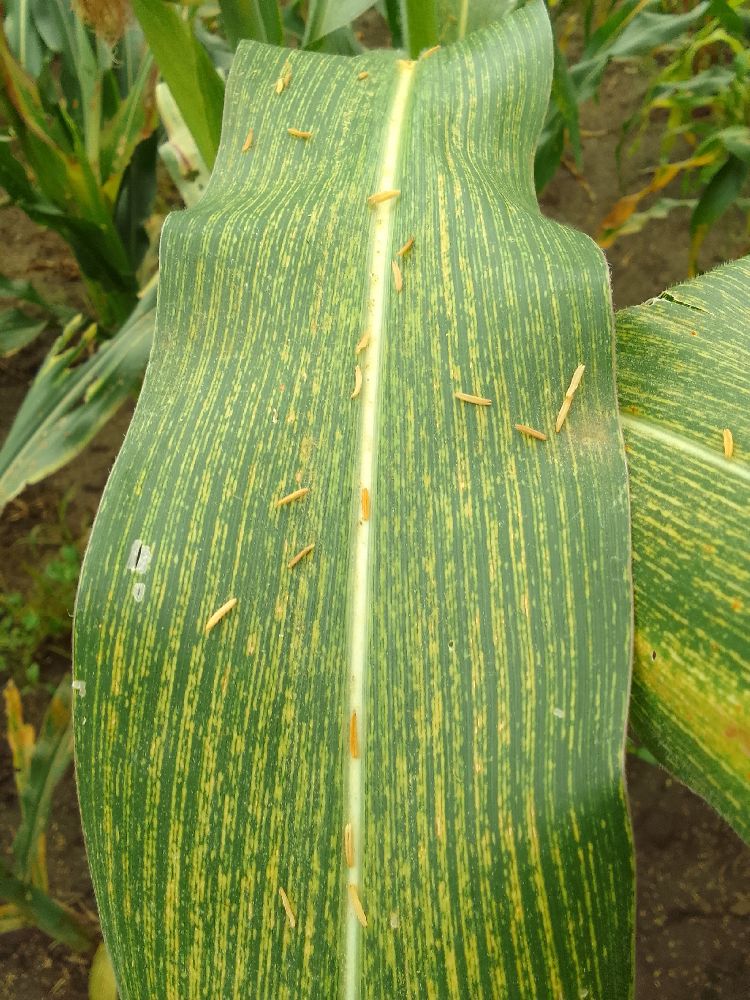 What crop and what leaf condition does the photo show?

maize, maize streak virus
